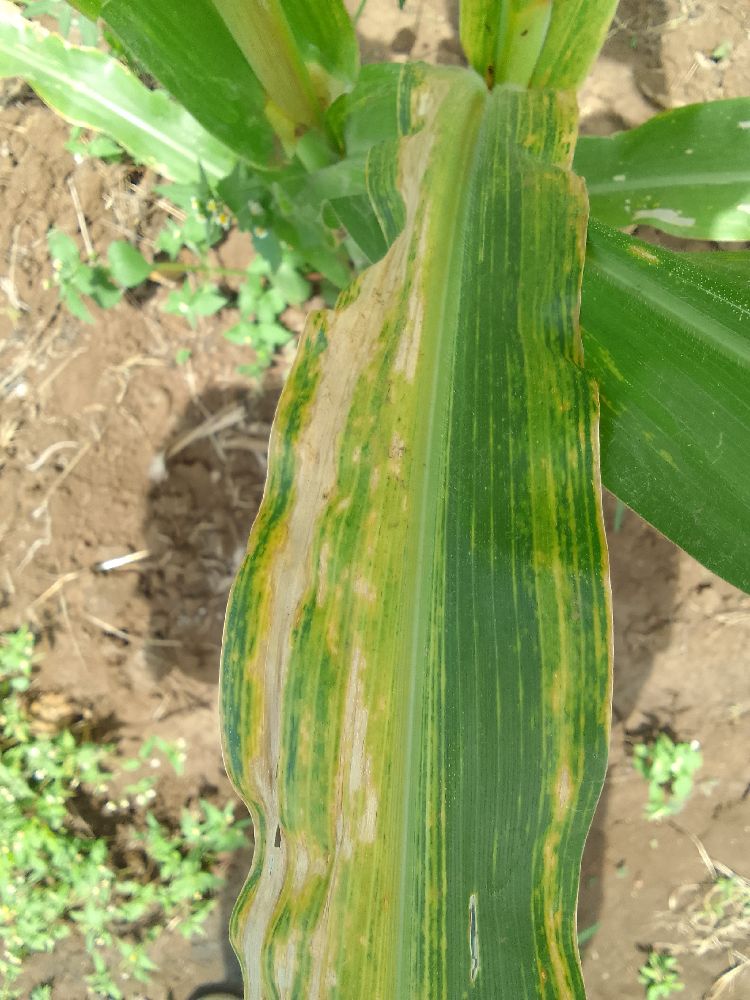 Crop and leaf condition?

maize, maize lethal necrosis
